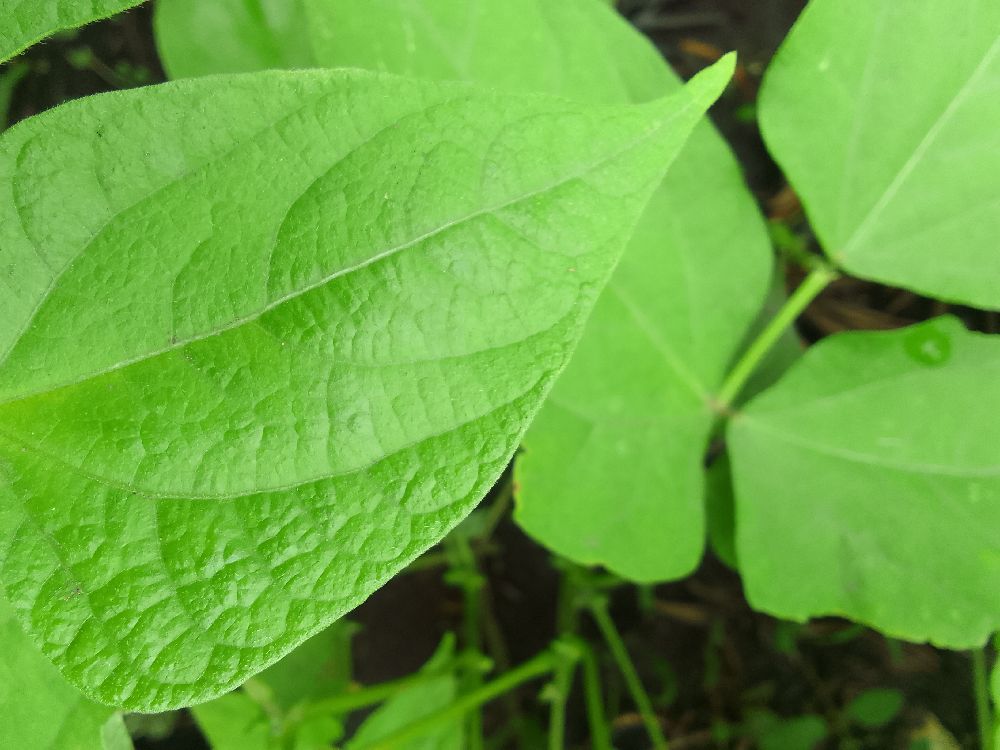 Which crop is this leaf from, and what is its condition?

common bean, healthy
